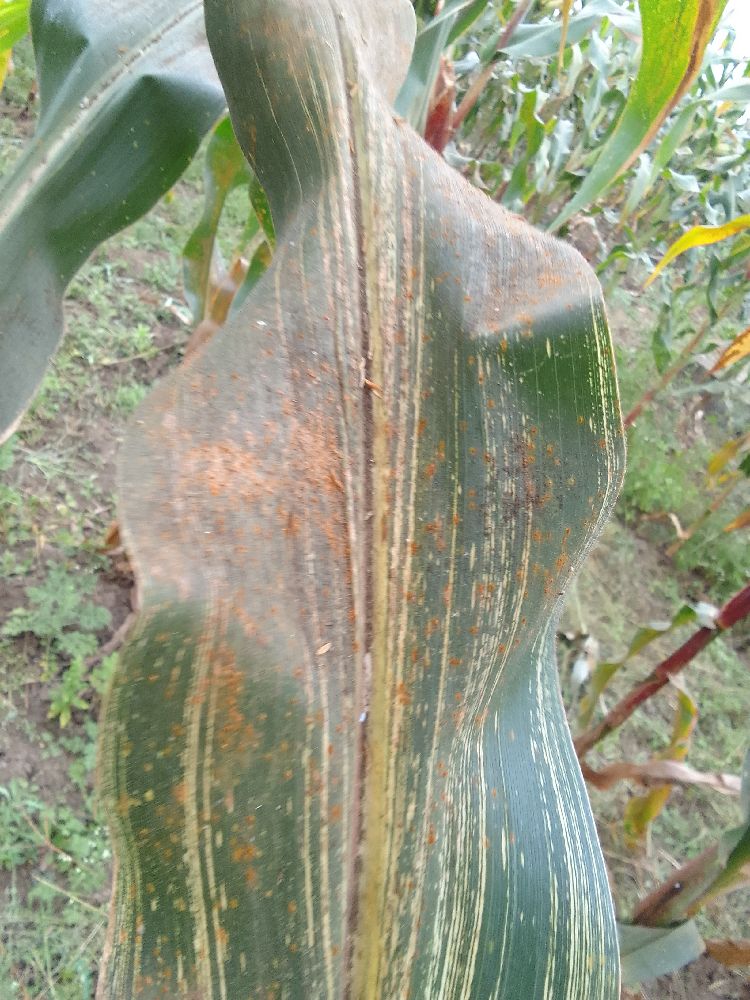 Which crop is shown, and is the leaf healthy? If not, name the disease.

maize, maize streak virus
